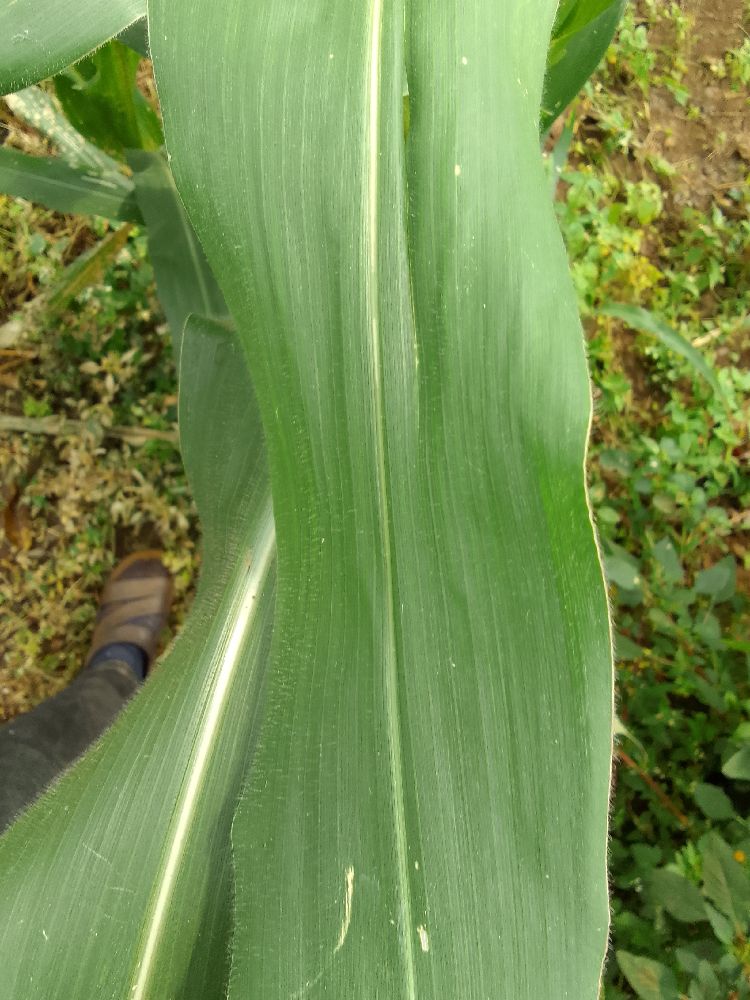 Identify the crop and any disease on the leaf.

maize, healthy
